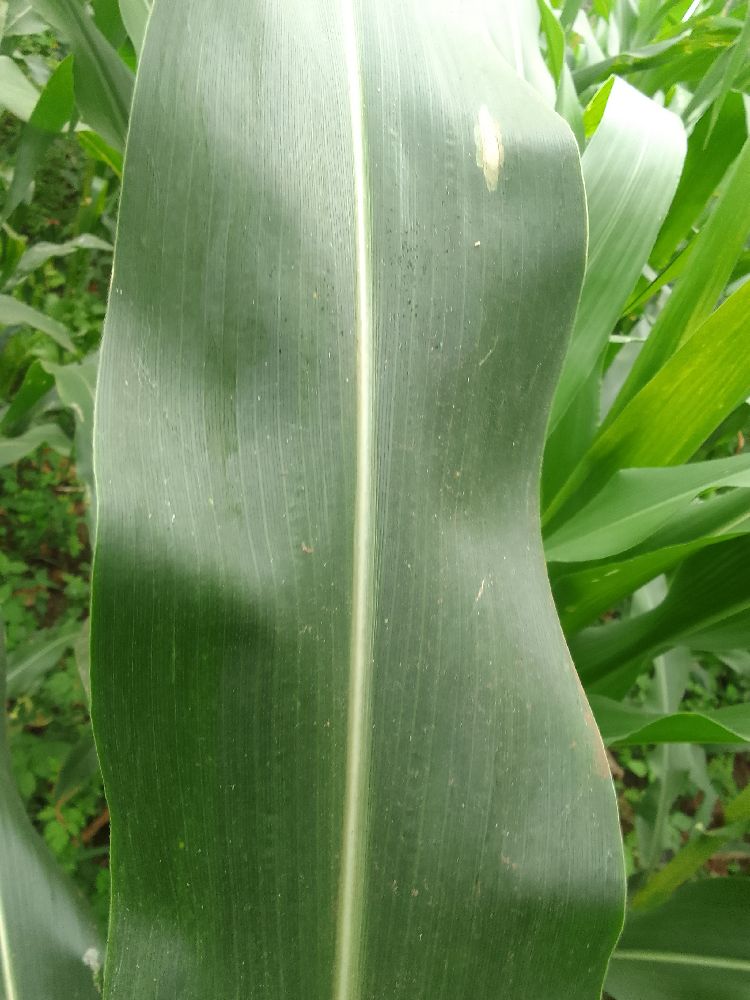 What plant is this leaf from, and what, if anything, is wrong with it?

maize, healthy
